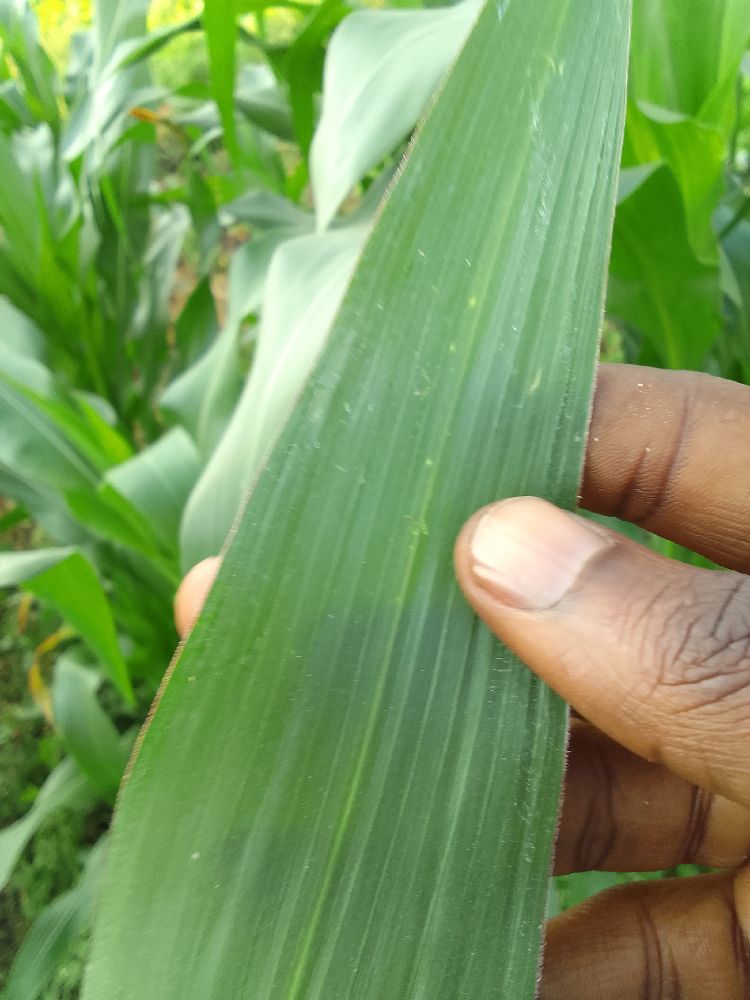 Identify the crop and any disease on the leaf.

maize, healthy
